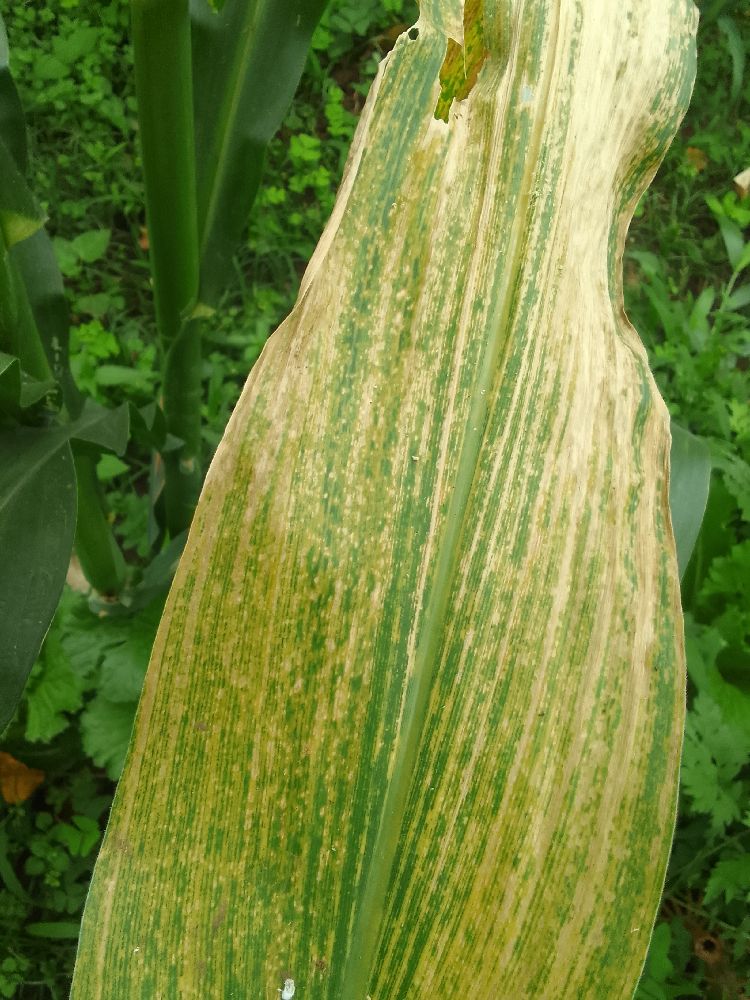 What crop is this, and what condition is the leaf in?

maize, maize lethal necrosis
